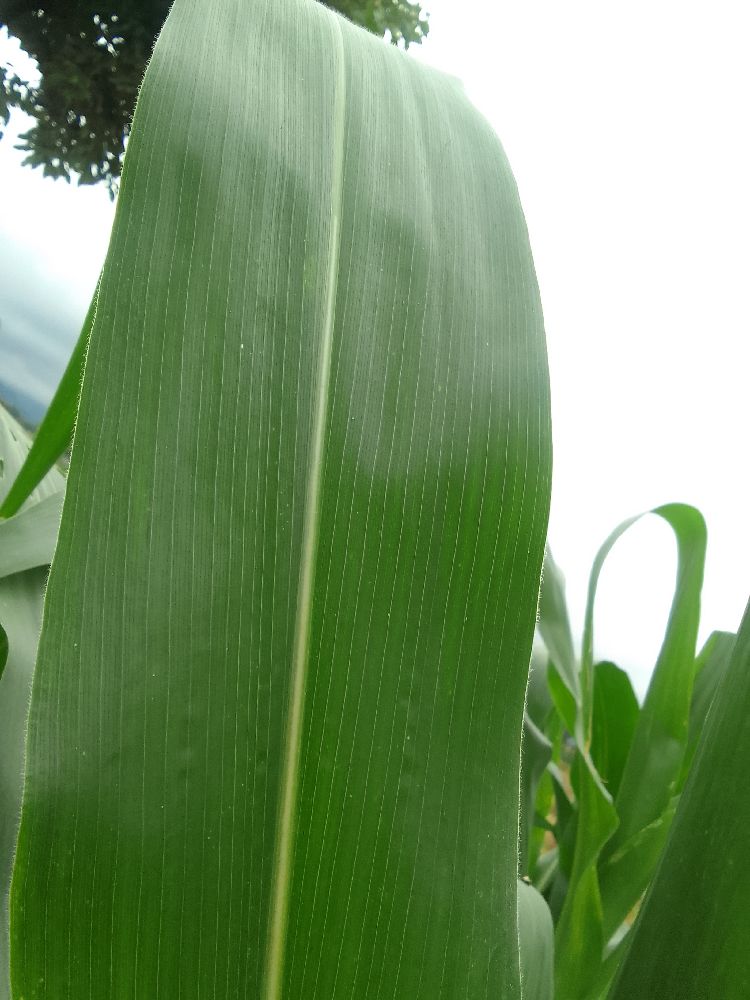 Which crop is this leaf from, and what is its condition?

maize, healthy
